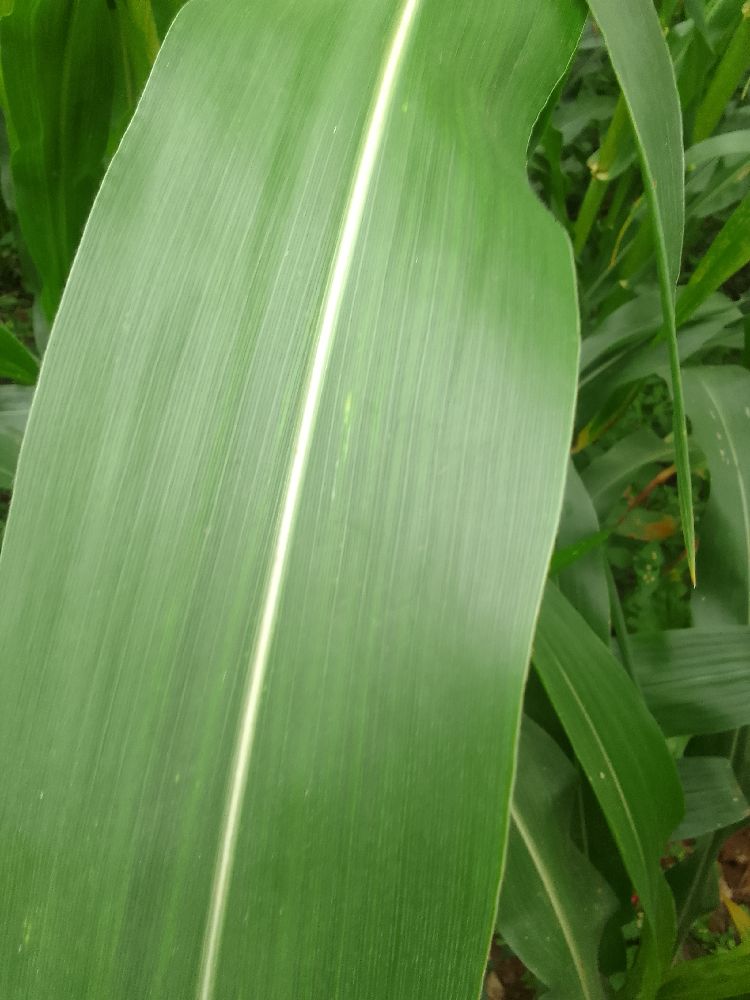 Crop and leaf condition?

maize, healthy
